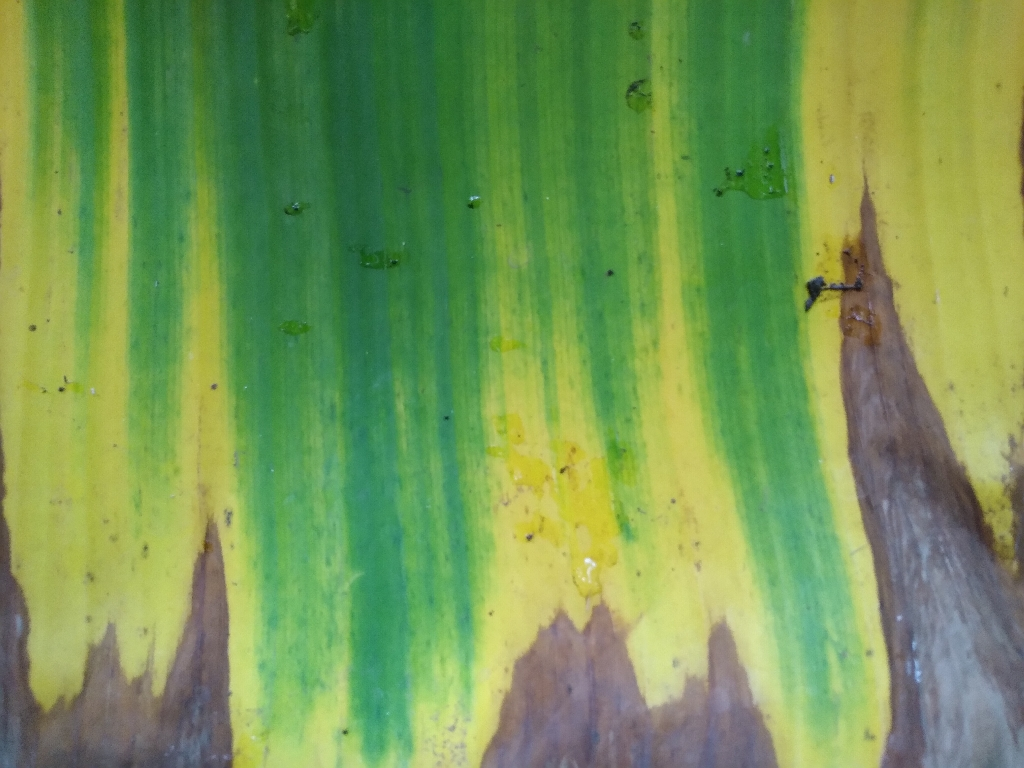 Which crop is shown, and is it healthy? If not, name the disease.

banana, fusarium wilt race 1
